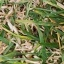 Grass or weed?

grass
